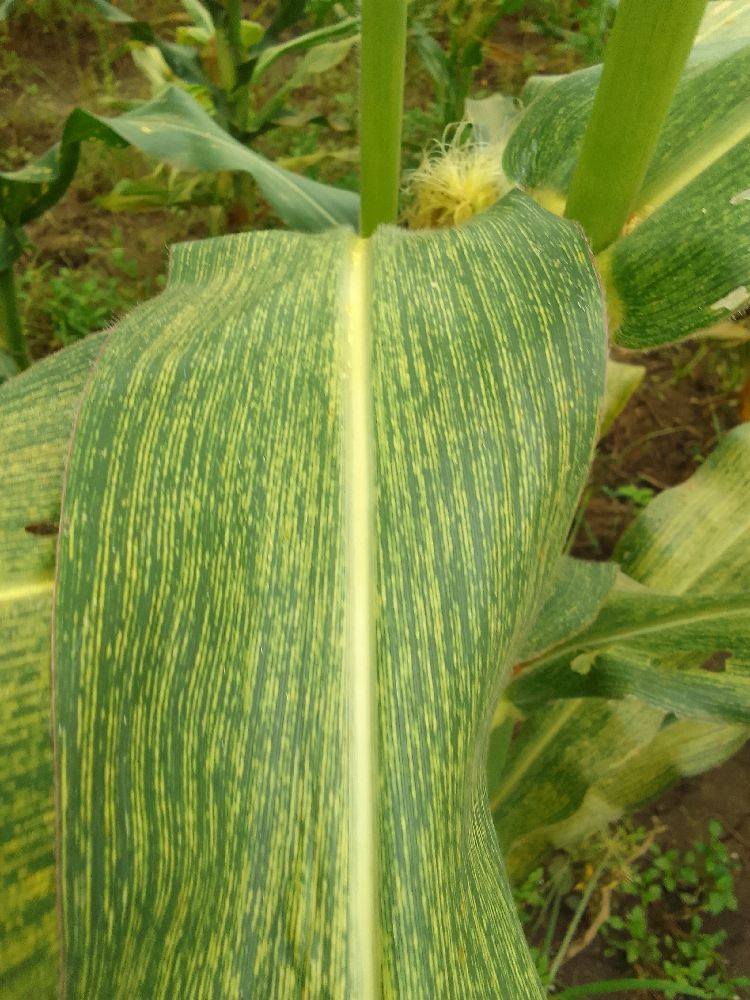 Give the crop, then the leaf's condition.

maize, maize streak virus
